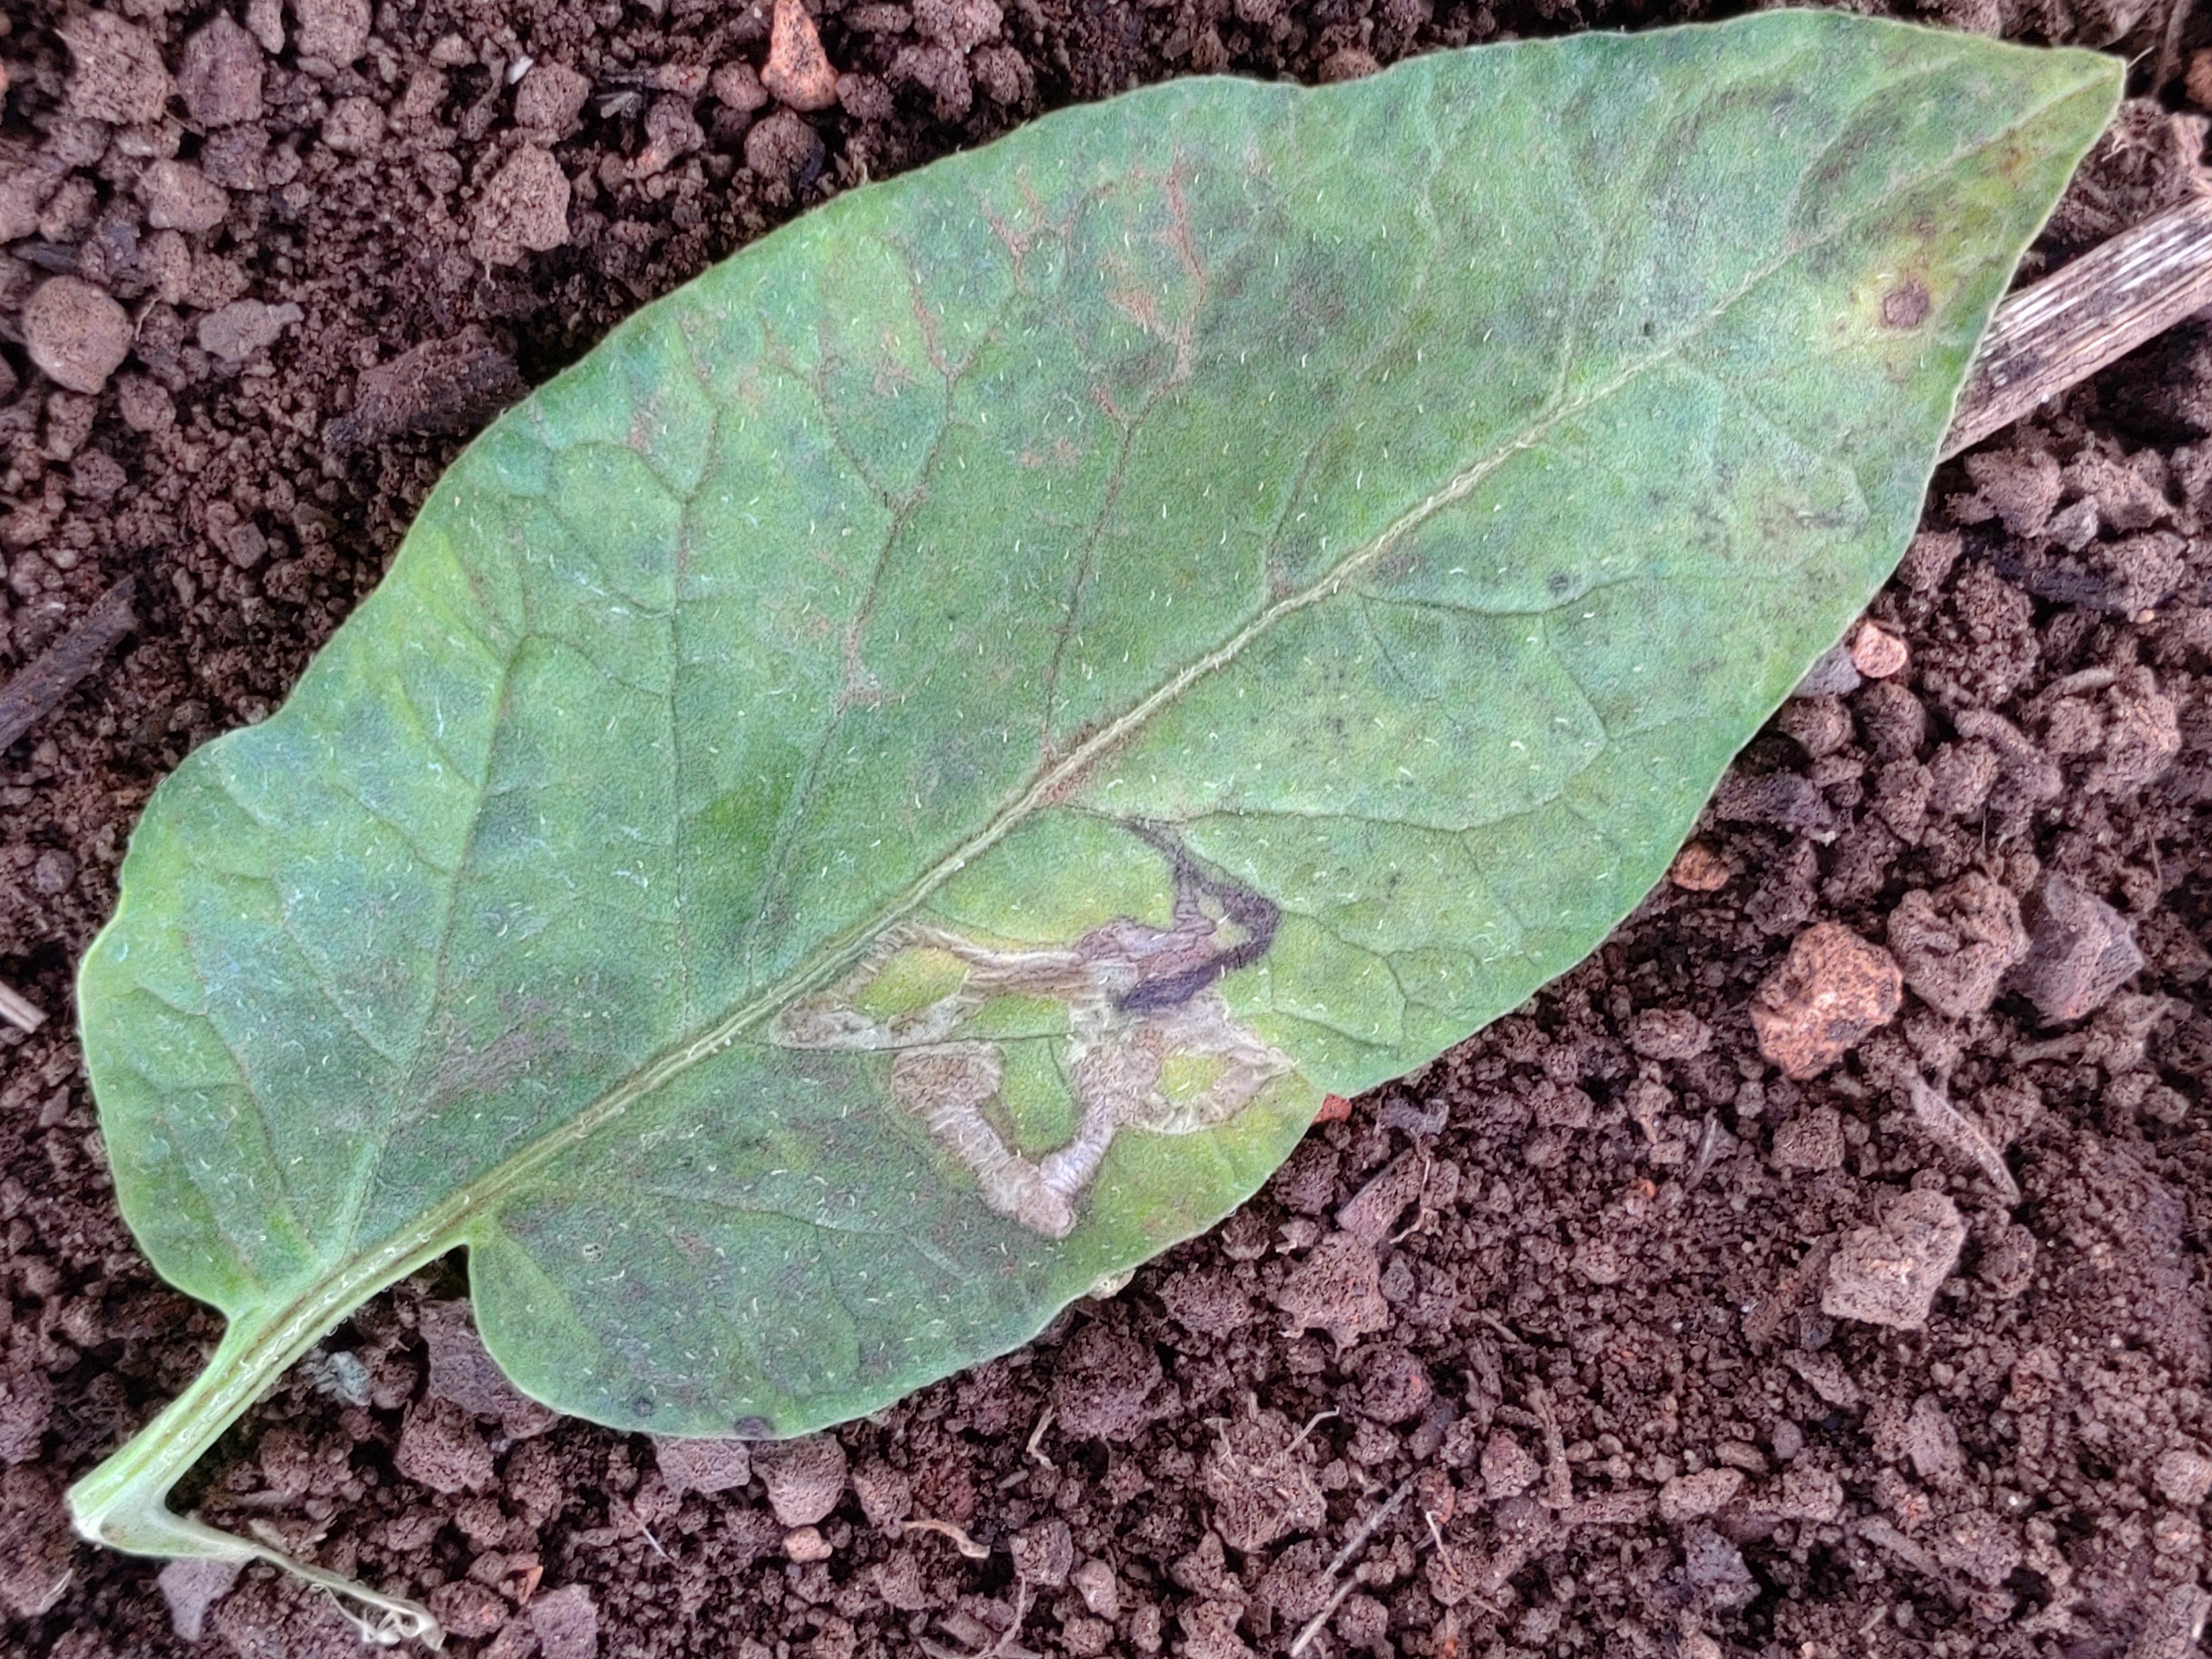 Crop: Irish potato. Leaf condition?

late blight
